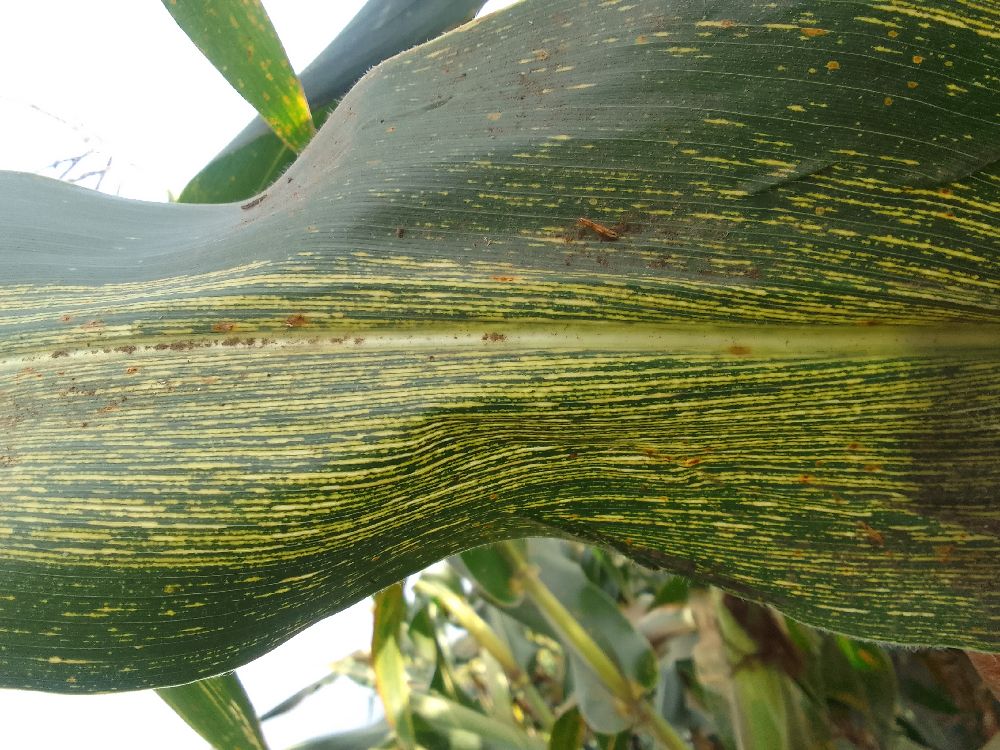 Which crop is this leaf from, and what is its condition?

maize, maize streak virus
